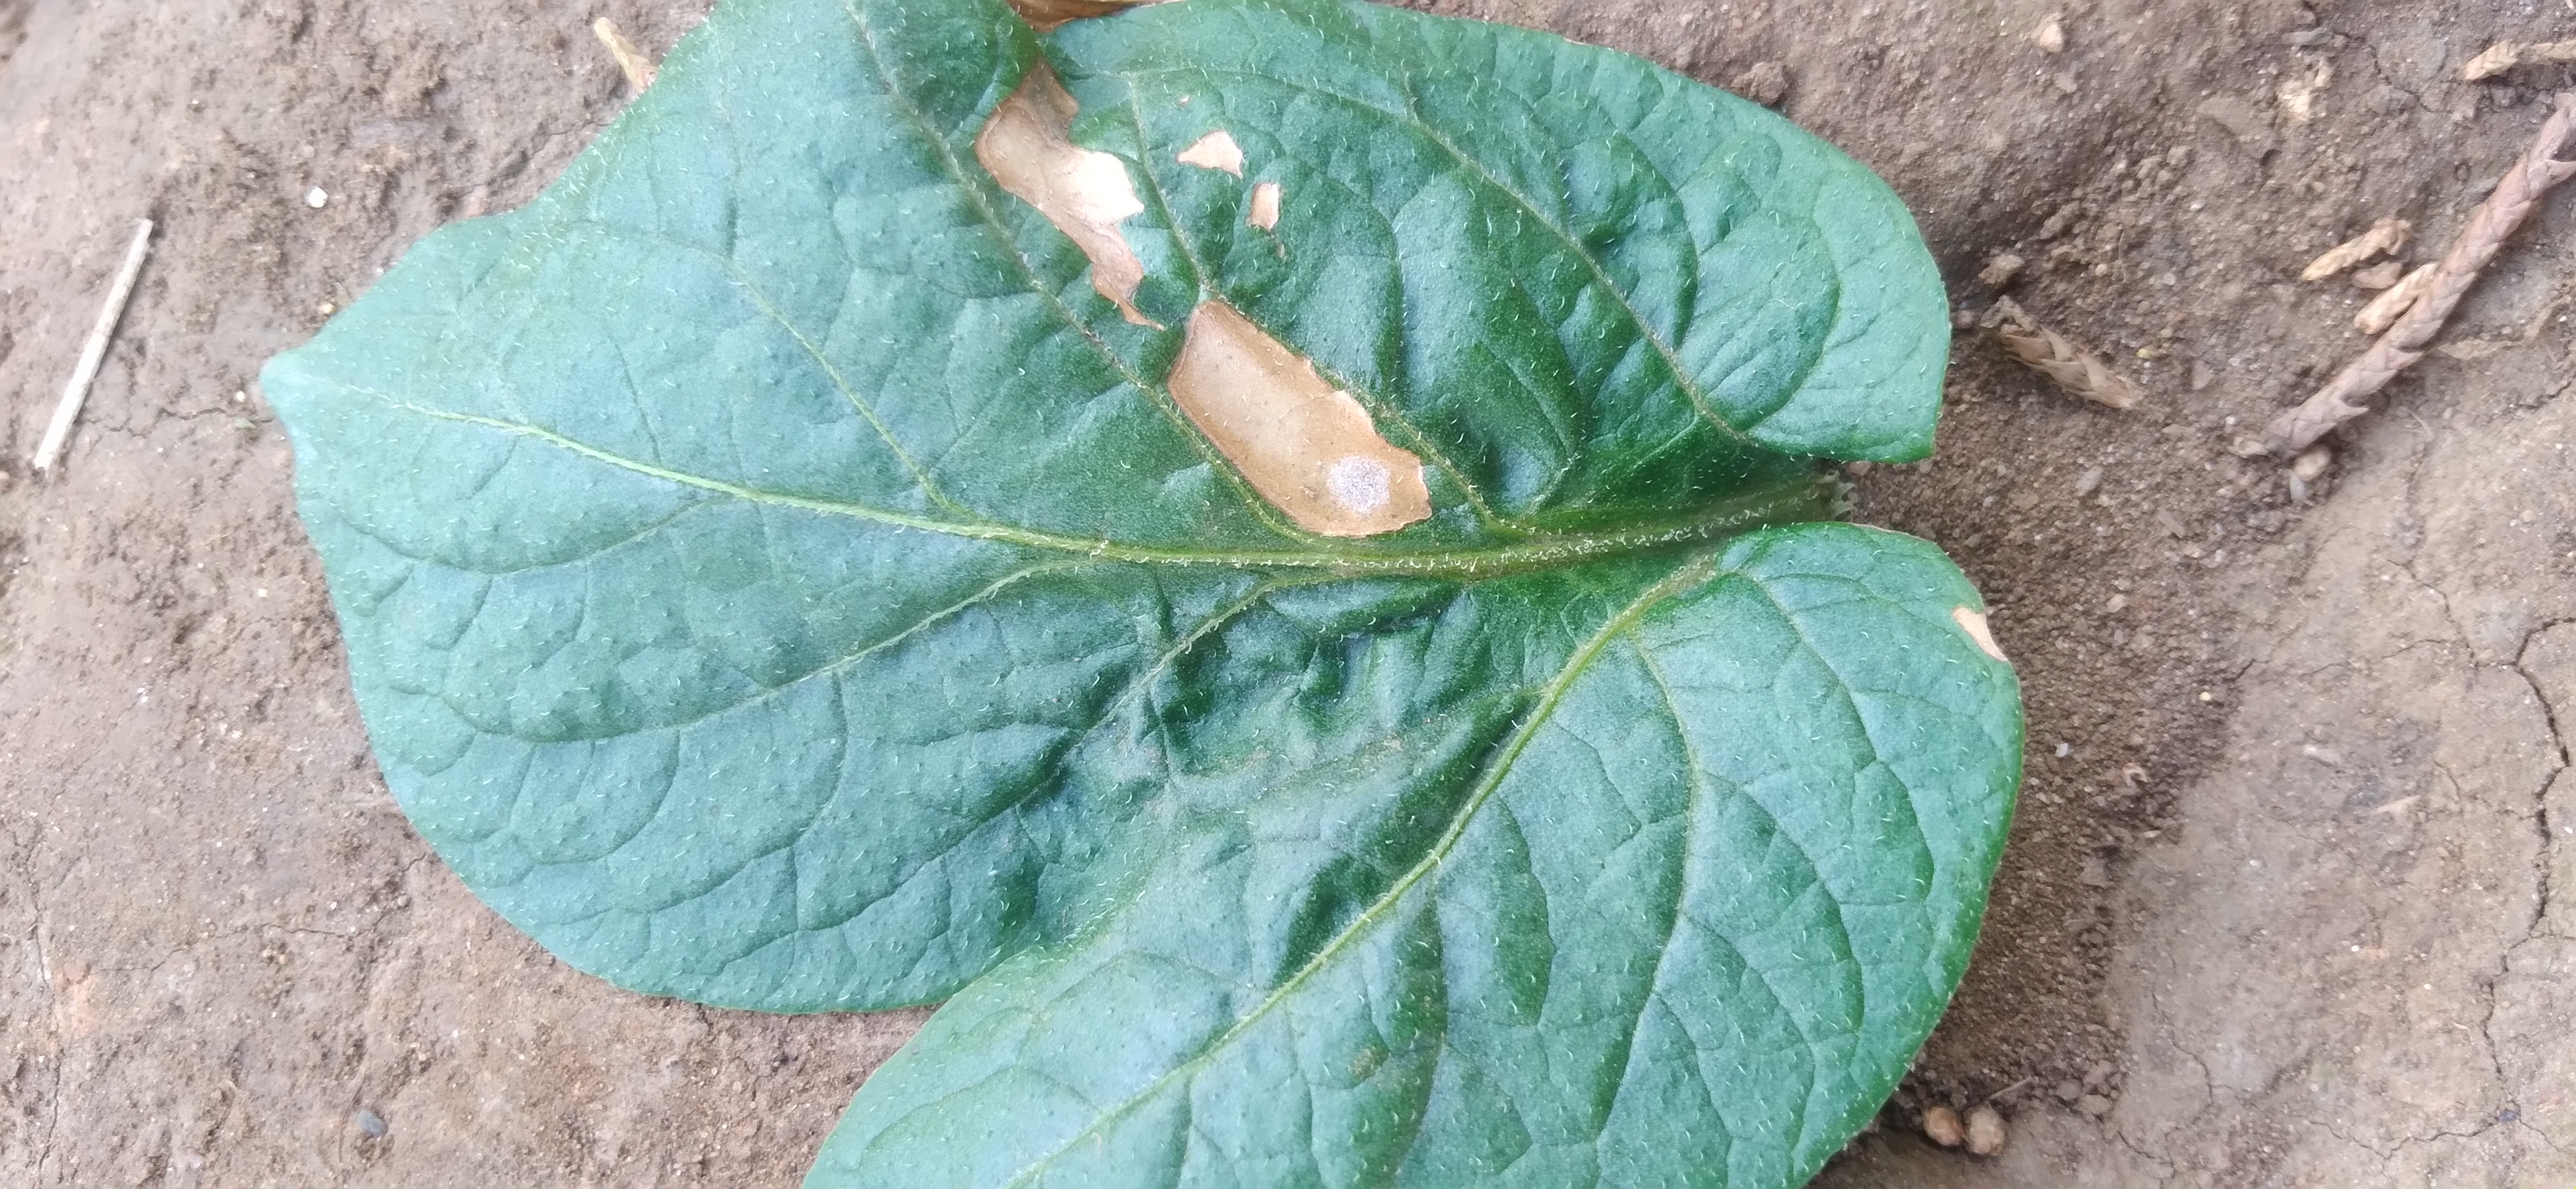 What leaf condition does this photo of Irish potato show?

early blight
